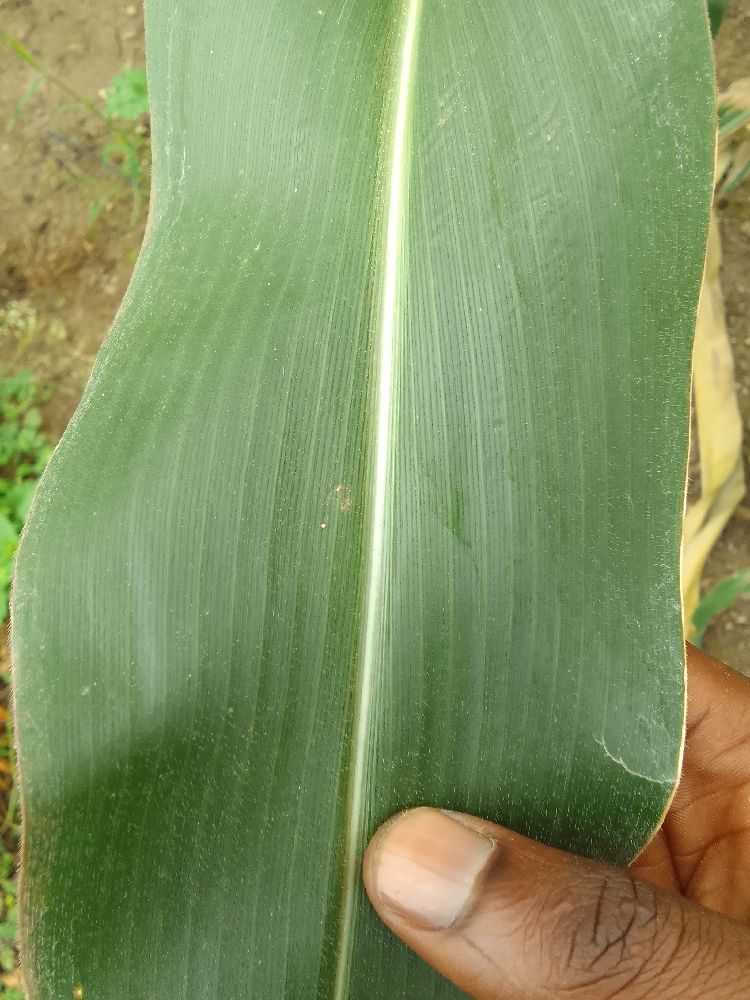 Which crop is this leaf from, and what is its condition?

maize, healthy
